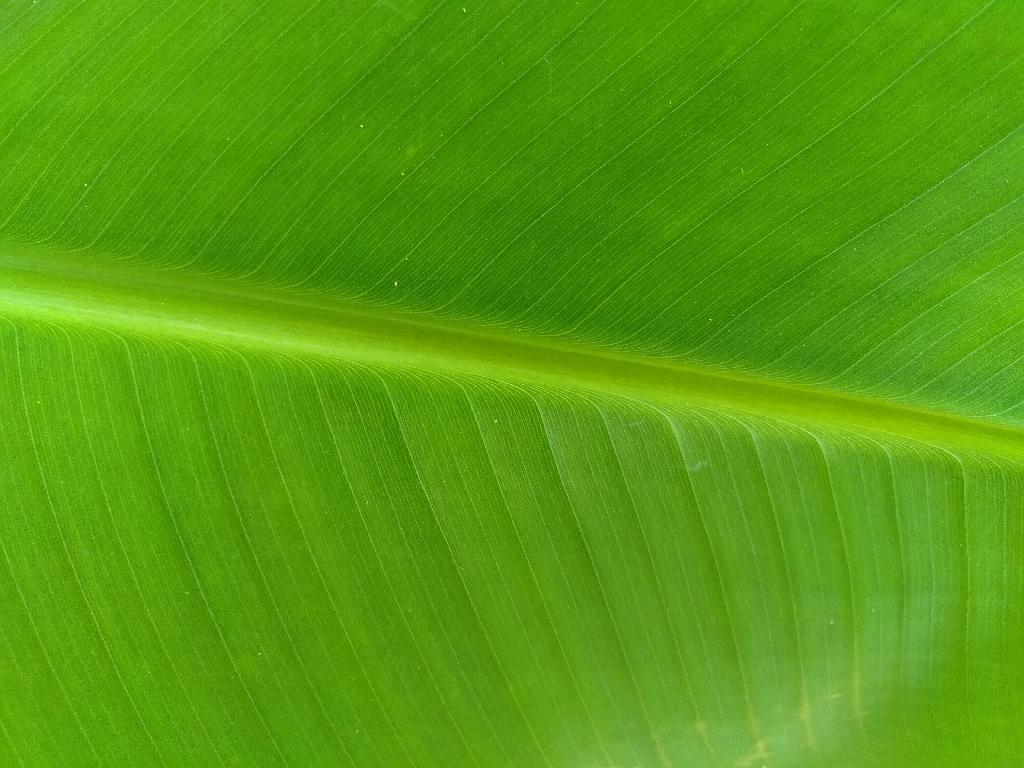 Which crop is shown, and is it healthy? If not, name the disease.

banana, healthy
